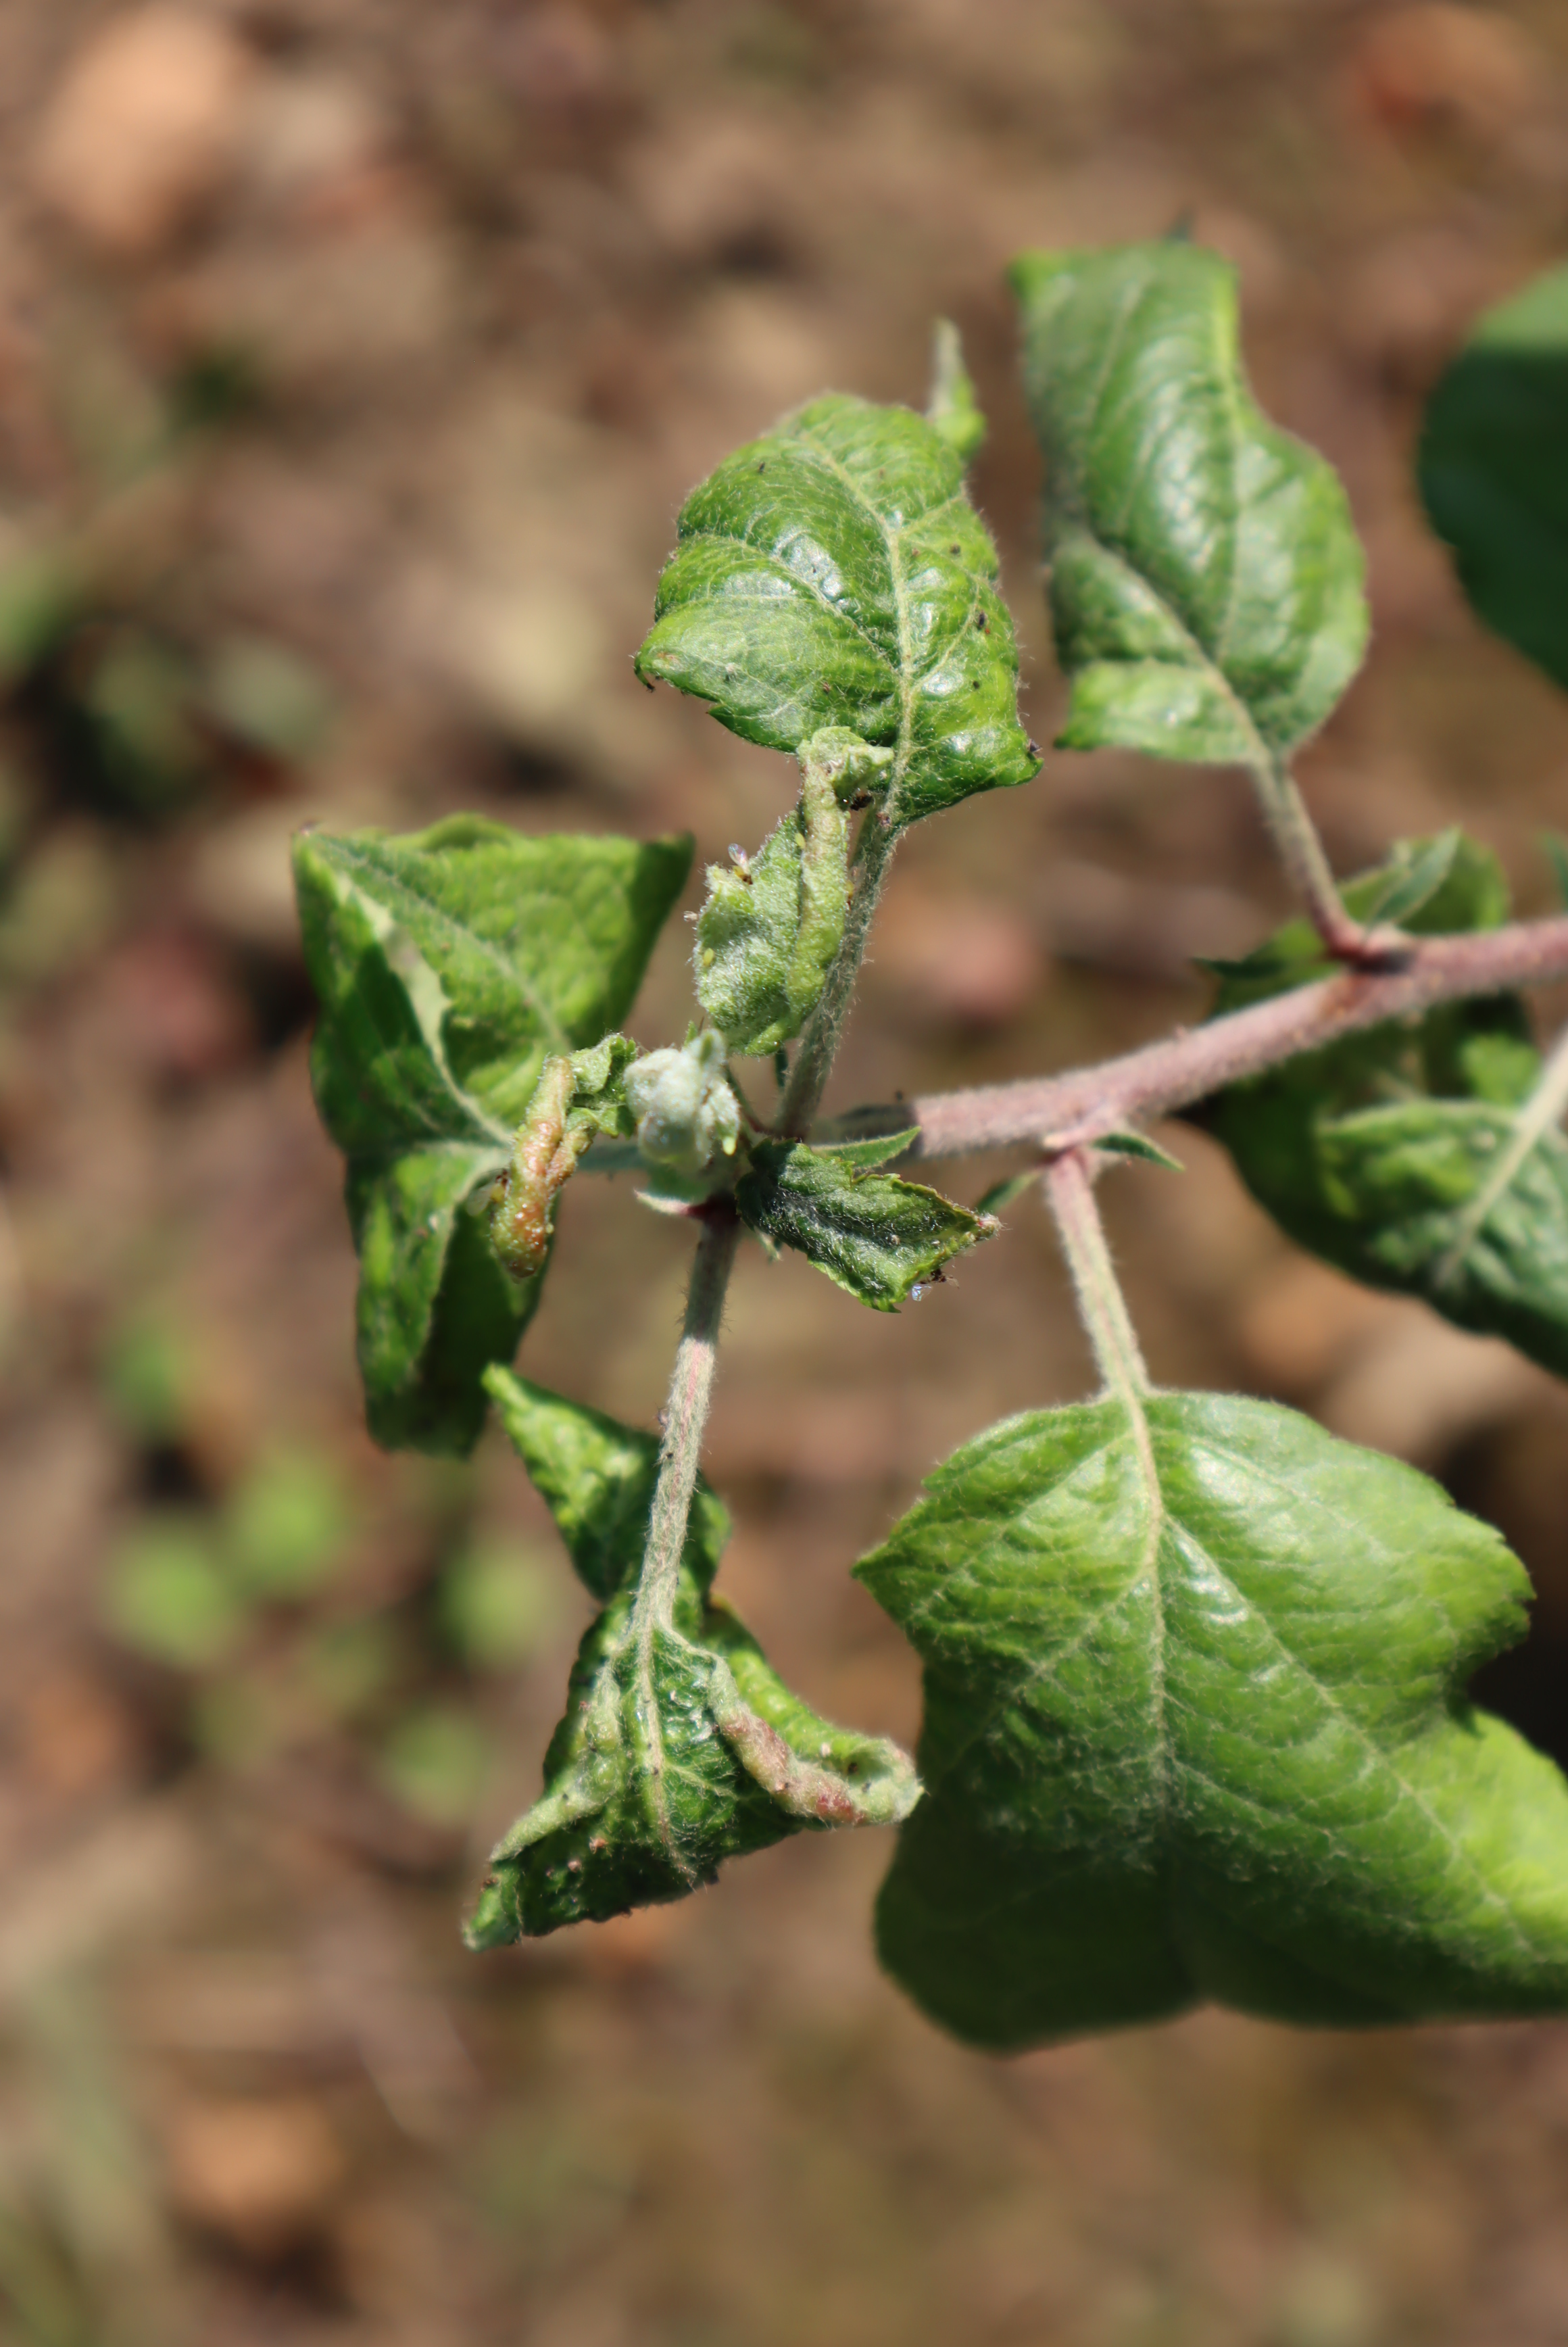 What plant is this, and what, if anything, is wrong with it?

apple, aphids
